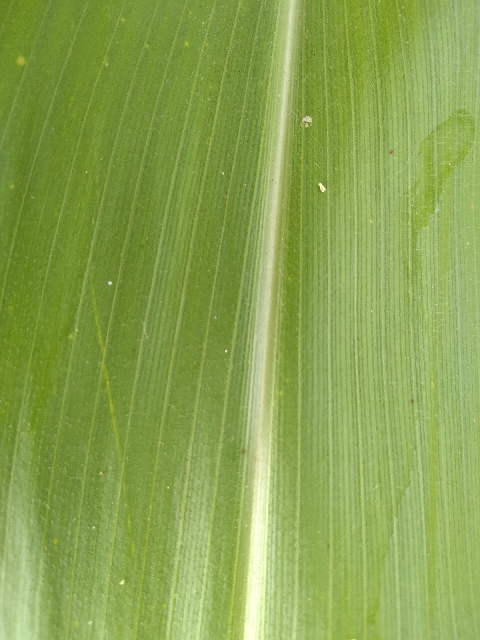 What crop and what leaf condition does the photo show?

maize, healthy
